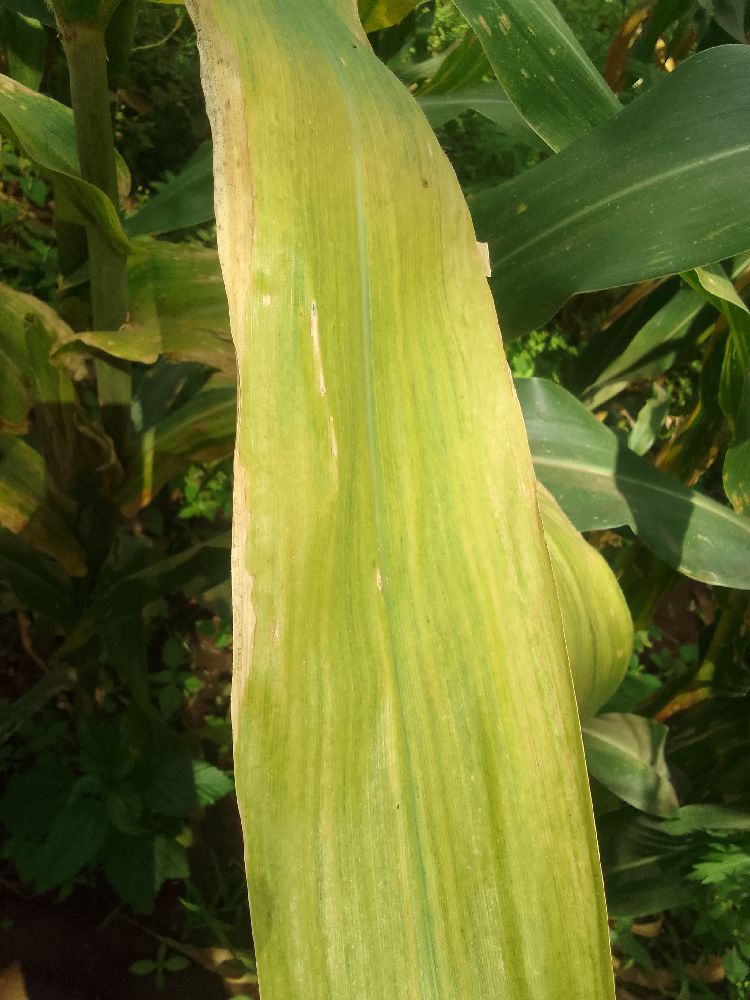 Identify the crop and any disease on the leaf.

maize, maize lethal necrosis
